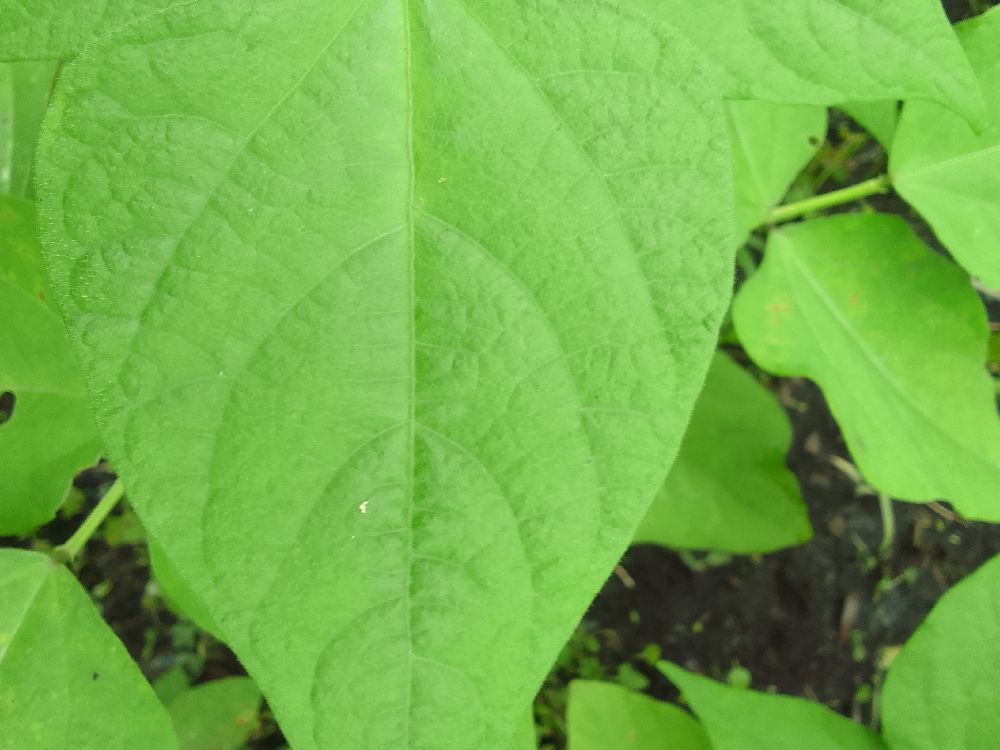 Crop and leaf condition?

common bean, healthy
